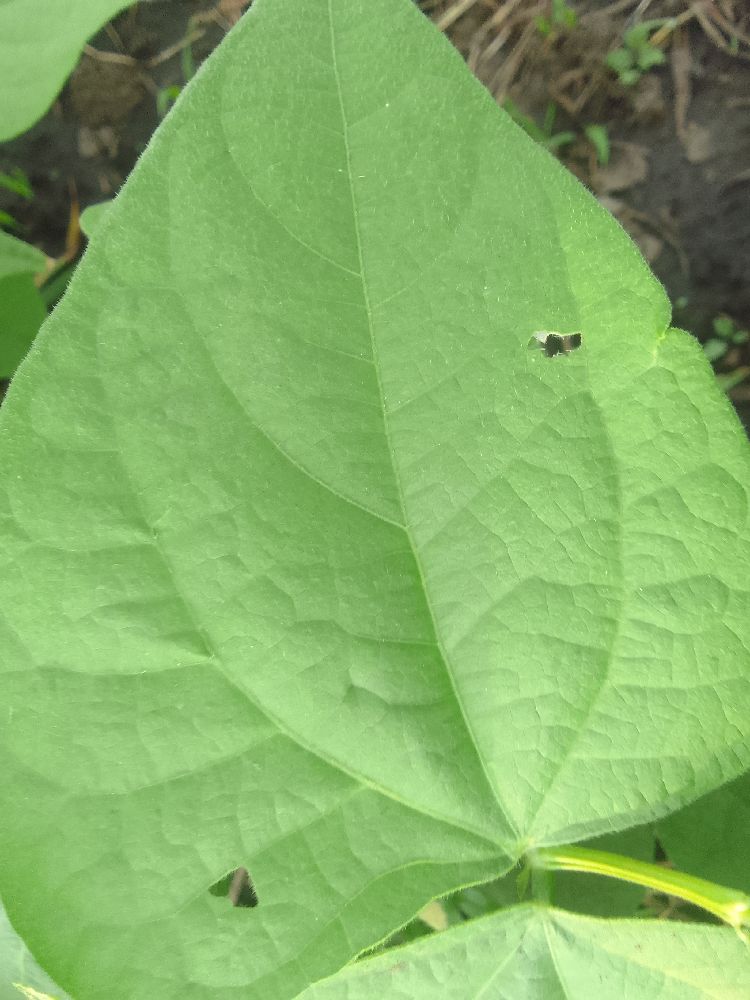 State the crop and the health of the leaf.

common bean, healthy
